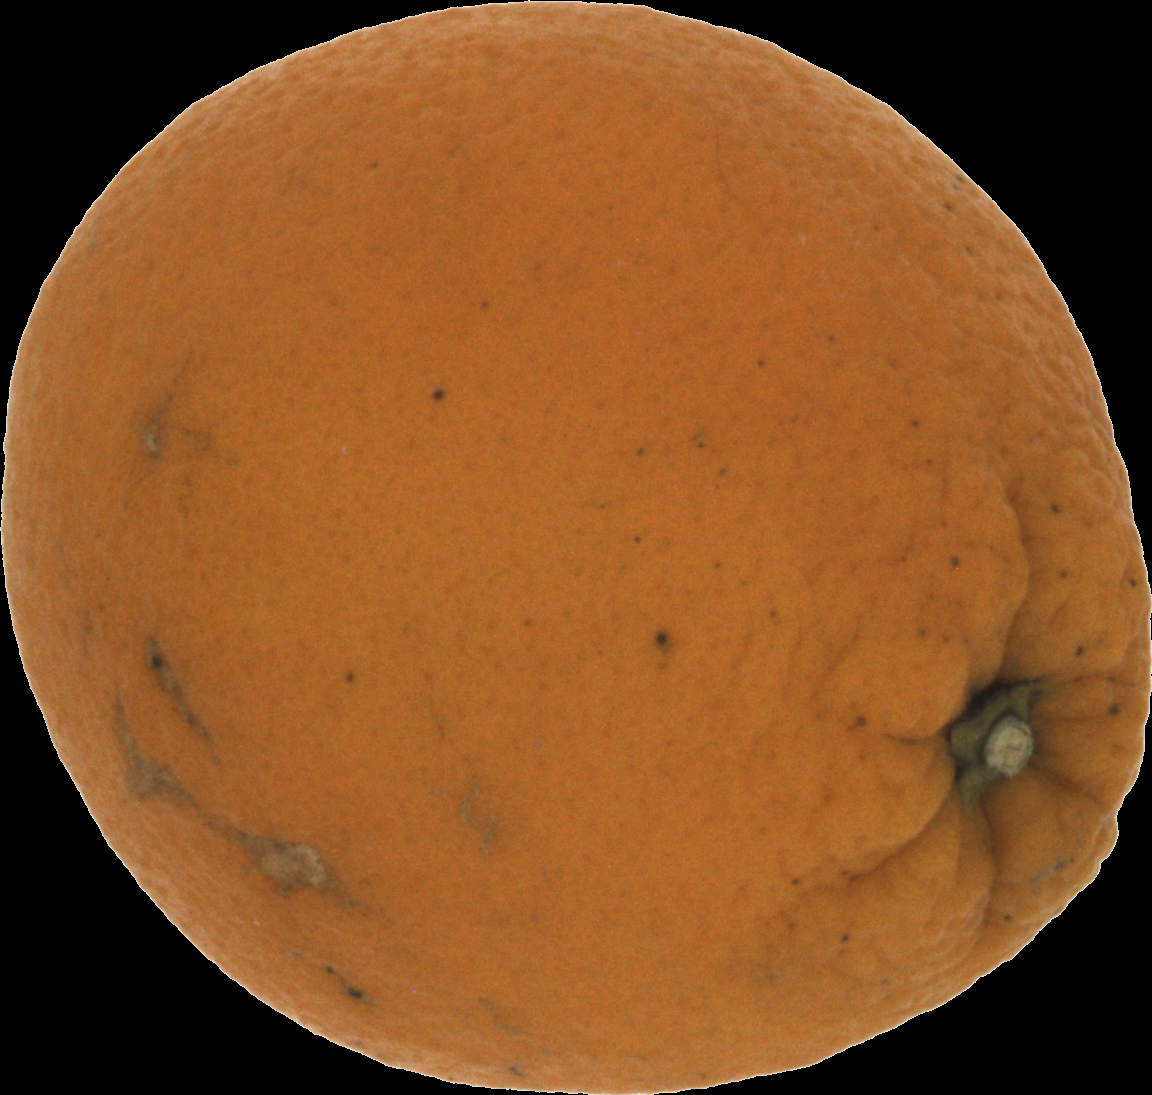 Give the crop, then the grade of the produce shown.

orange, bad
